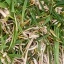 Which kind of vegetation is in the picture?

grass
